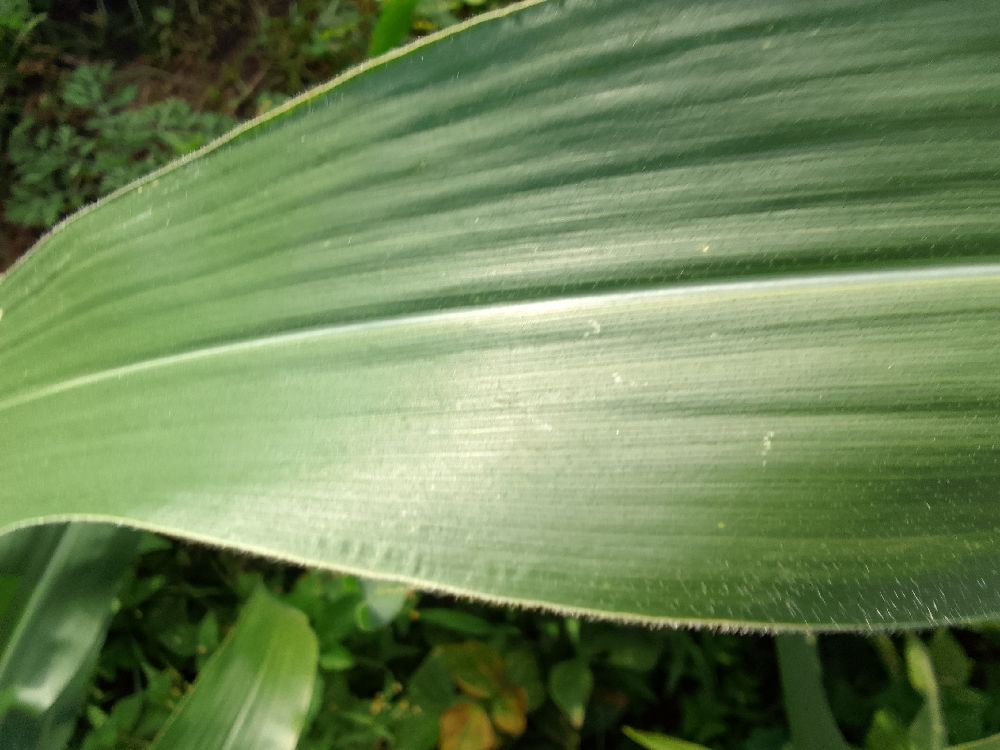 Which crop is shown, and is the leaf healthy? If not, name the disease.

maize, healthy
